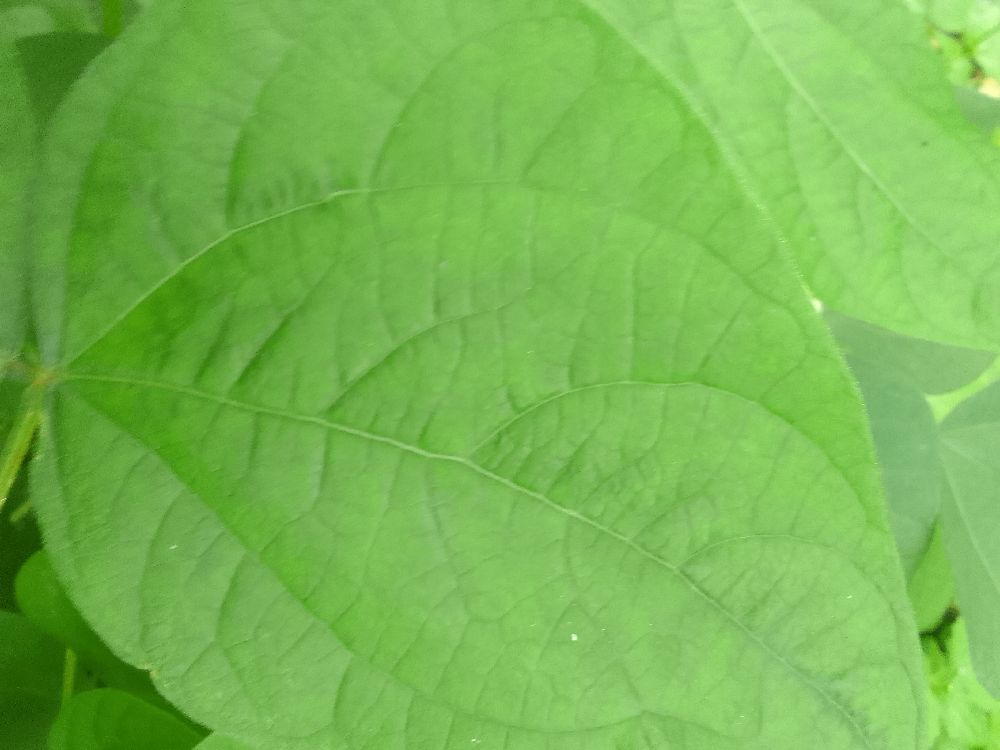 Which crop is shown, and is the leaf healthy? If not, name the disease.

common bean, healthy
